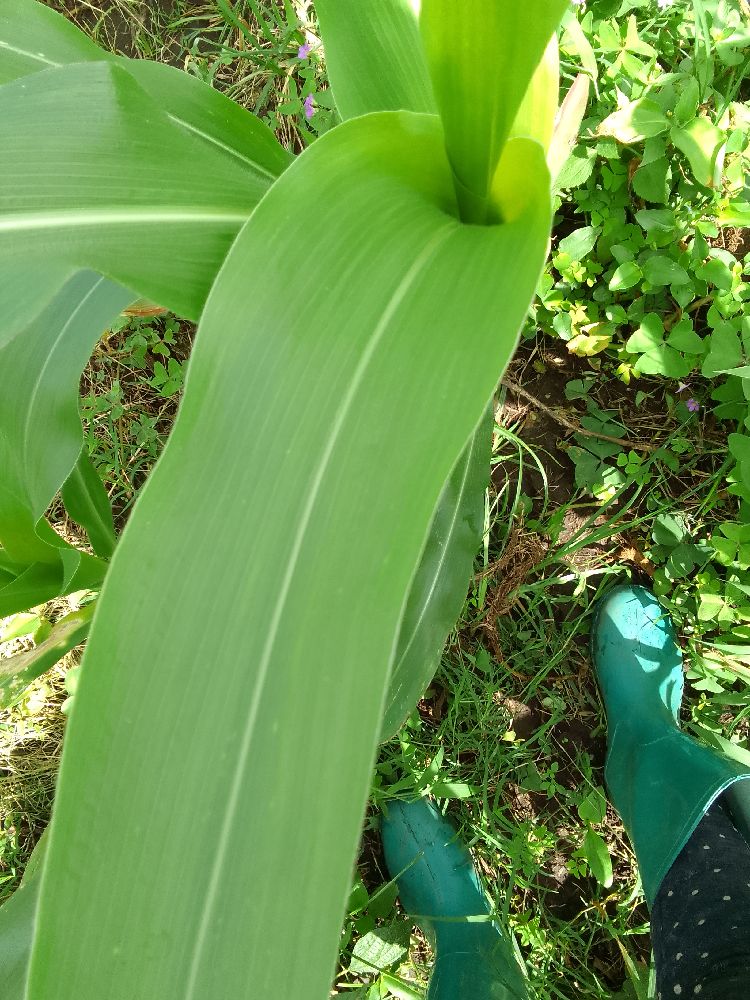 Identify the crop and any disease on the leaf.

maize, healthy
